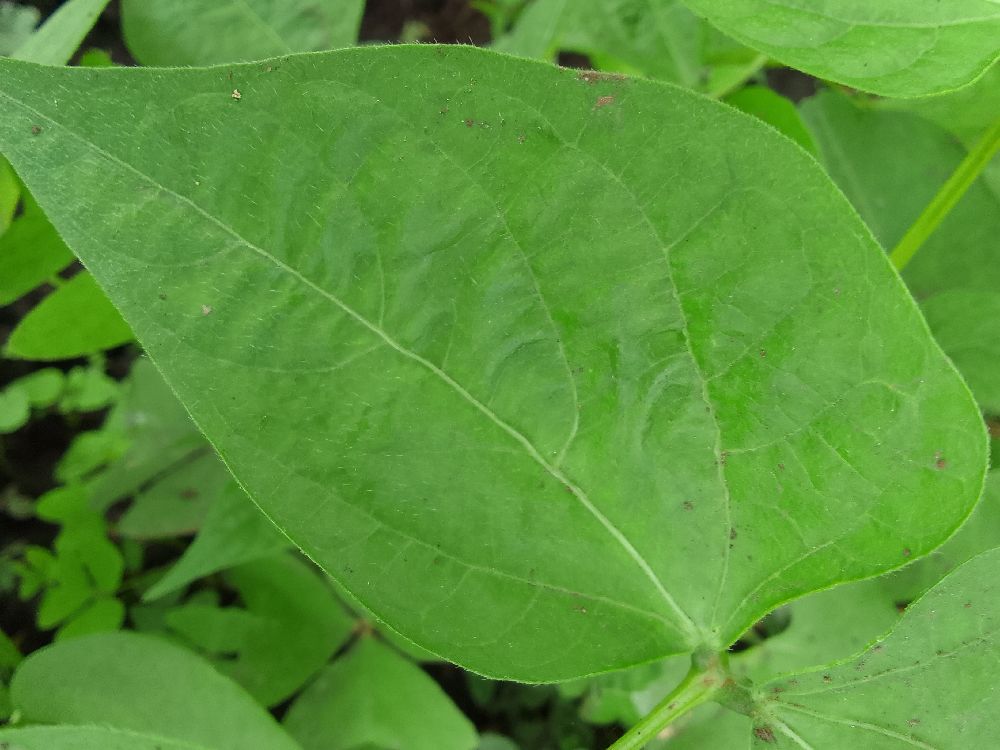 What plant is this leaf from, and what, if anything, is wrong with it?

common bean, healthy
